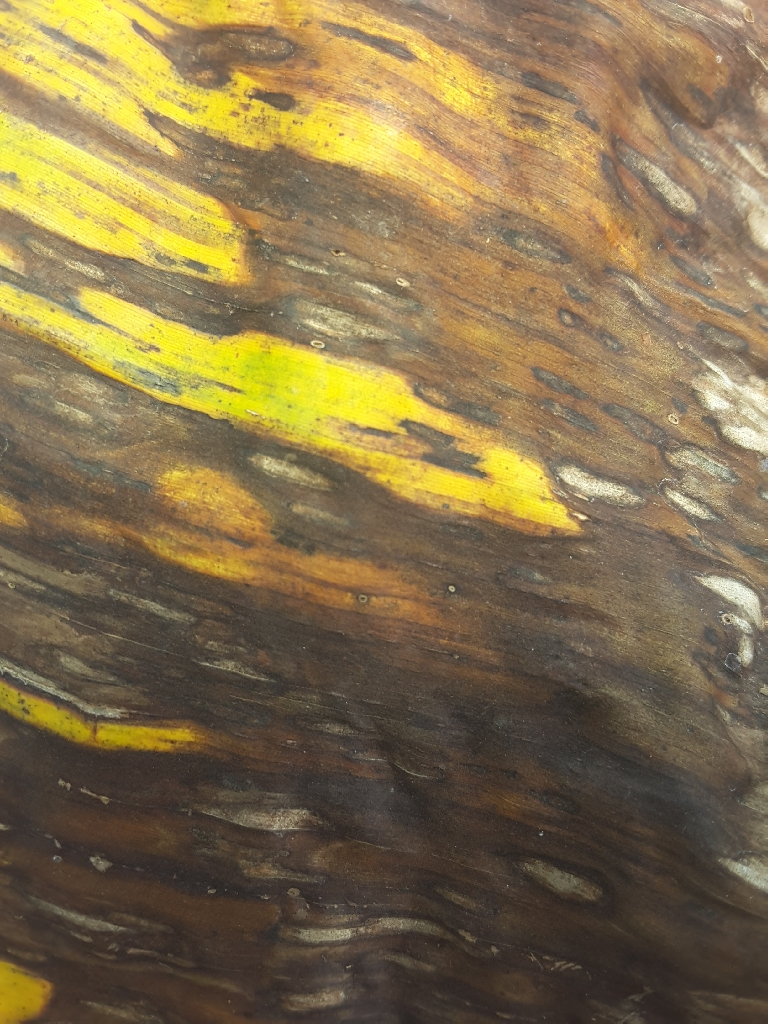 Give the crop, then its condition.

banana, black sigatoka
